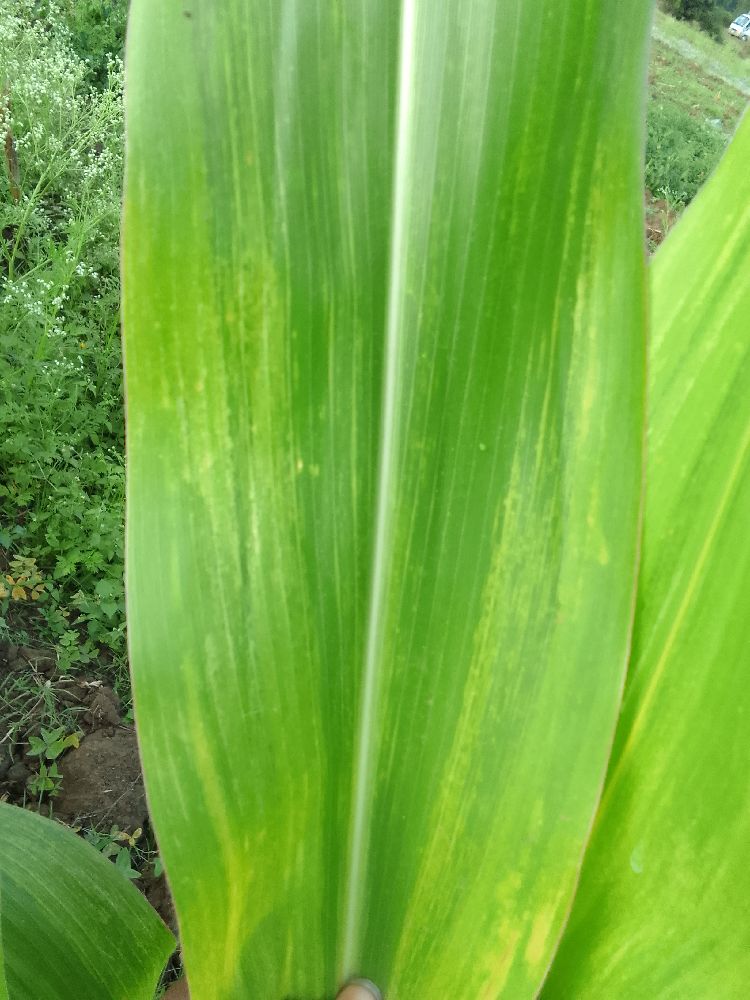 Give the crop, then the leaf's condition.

maize, maize lethal necrosis
